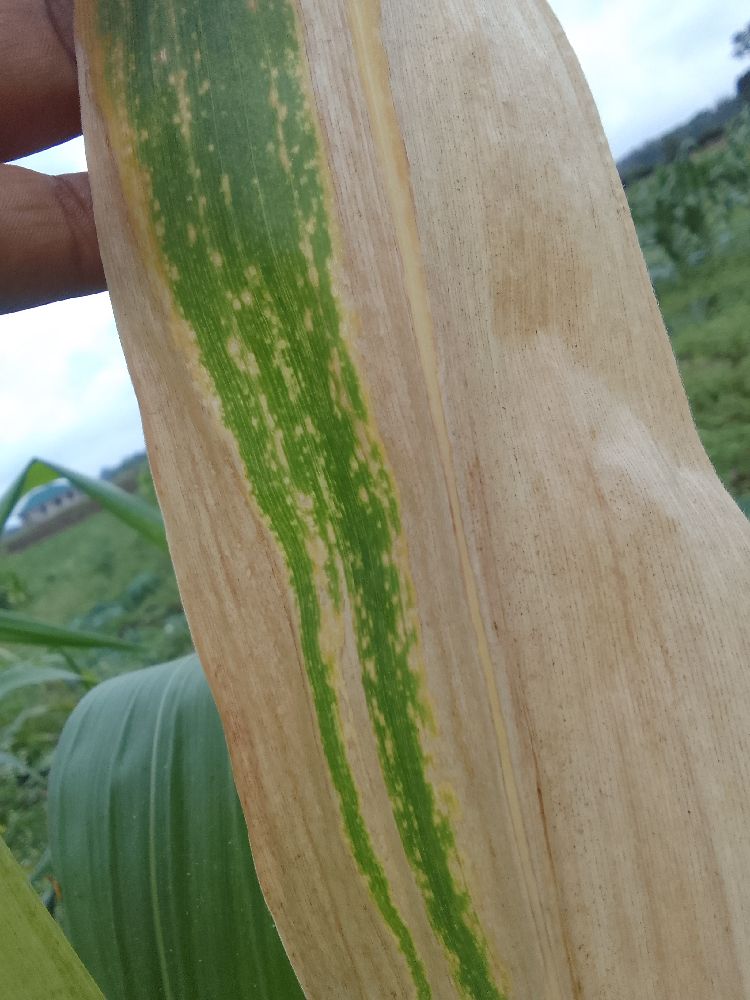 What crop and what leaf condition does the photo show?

maize, maize lethal necrosis
